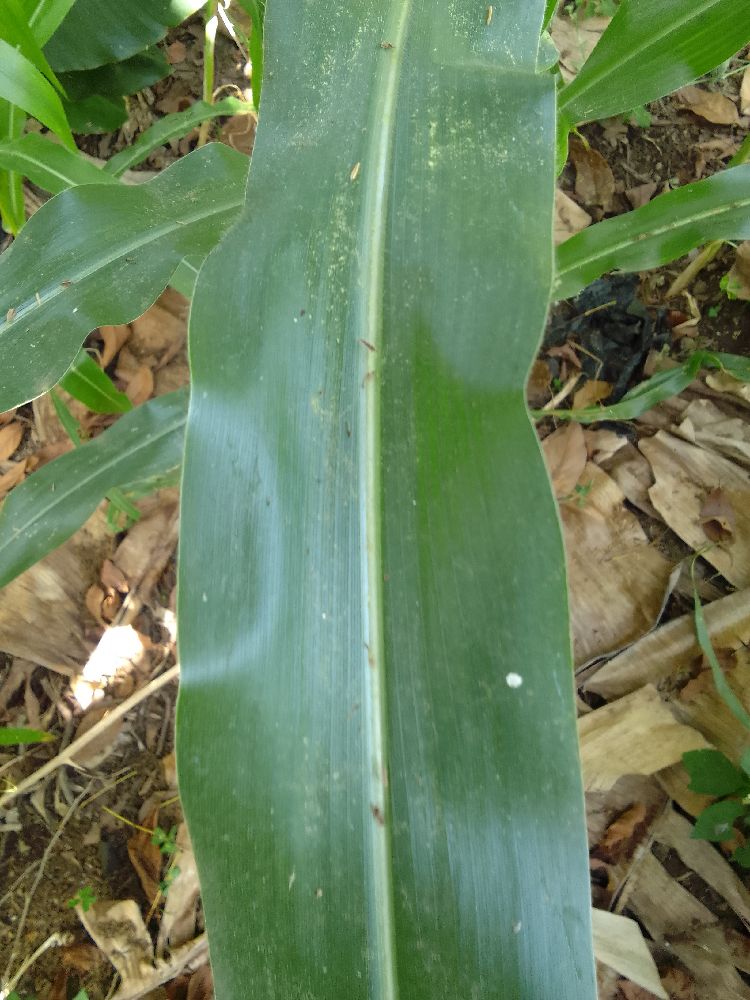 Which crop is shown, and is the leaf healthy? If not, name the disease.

maize, healthy
